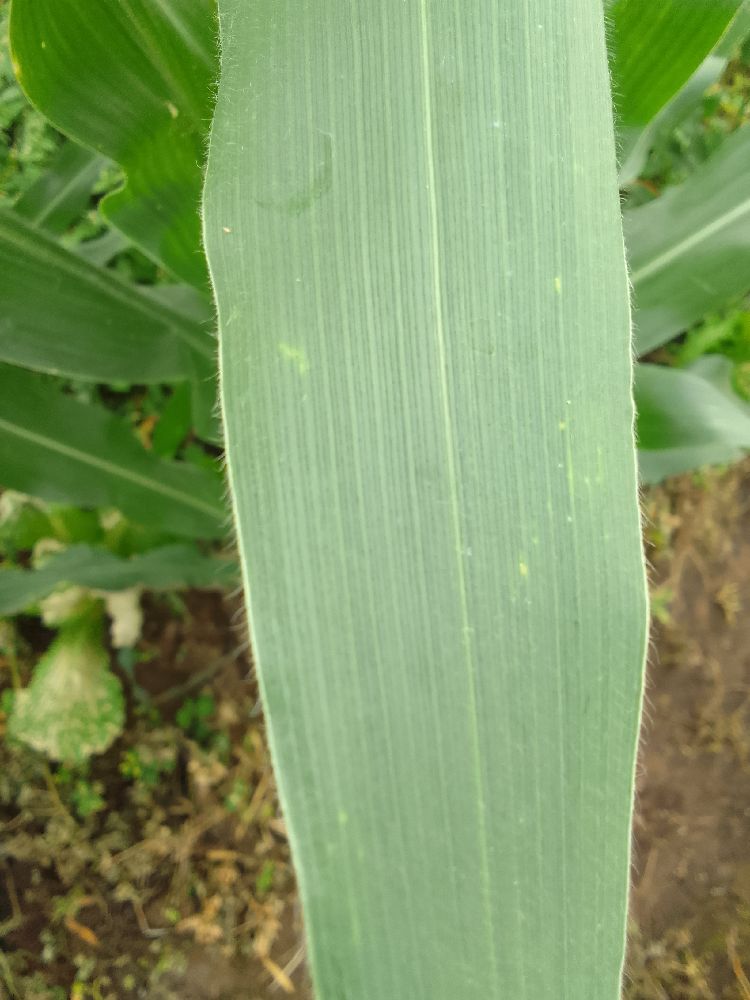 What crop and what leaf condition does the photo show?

maize, healthy
